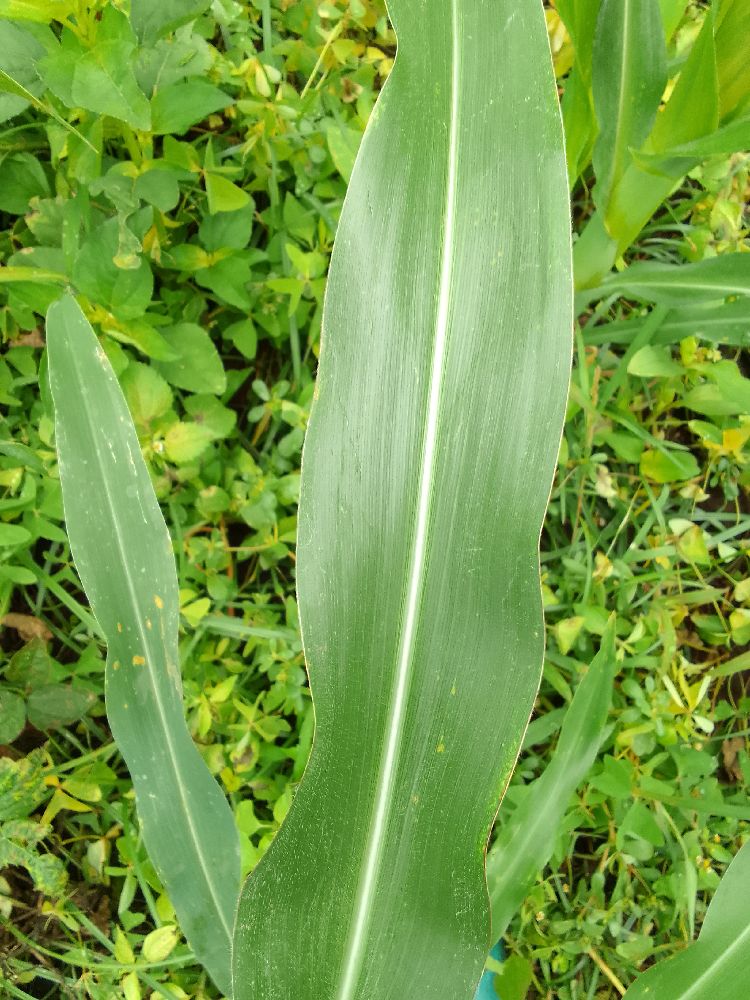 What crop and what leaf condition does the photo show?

common bean, healthy
